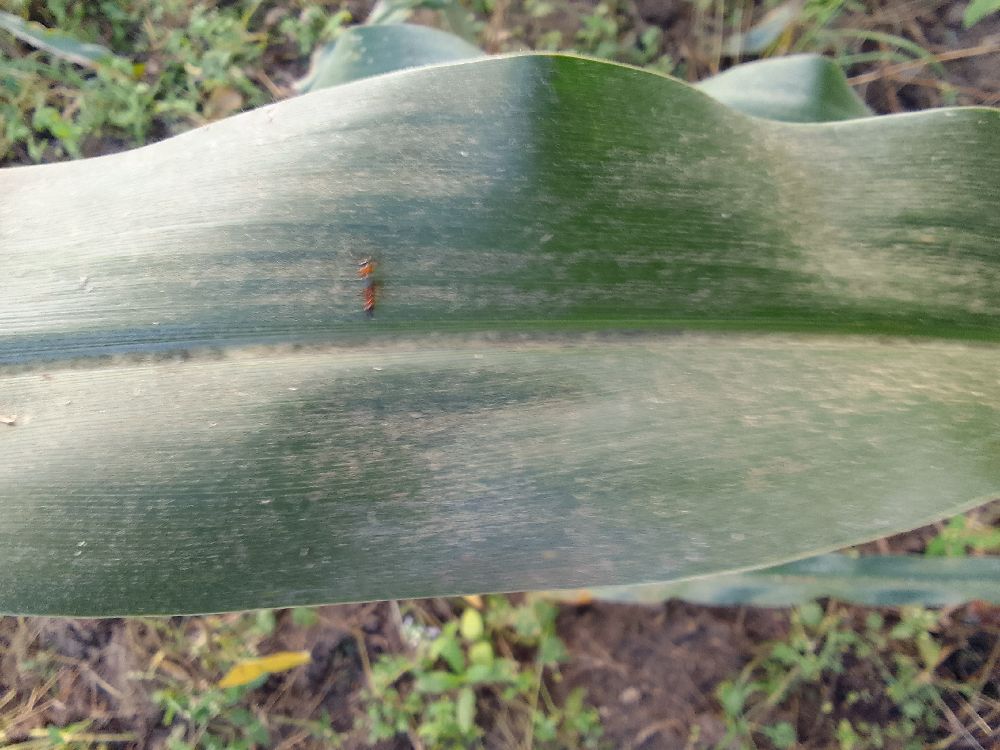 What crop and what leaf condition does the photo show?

maize, healthy
